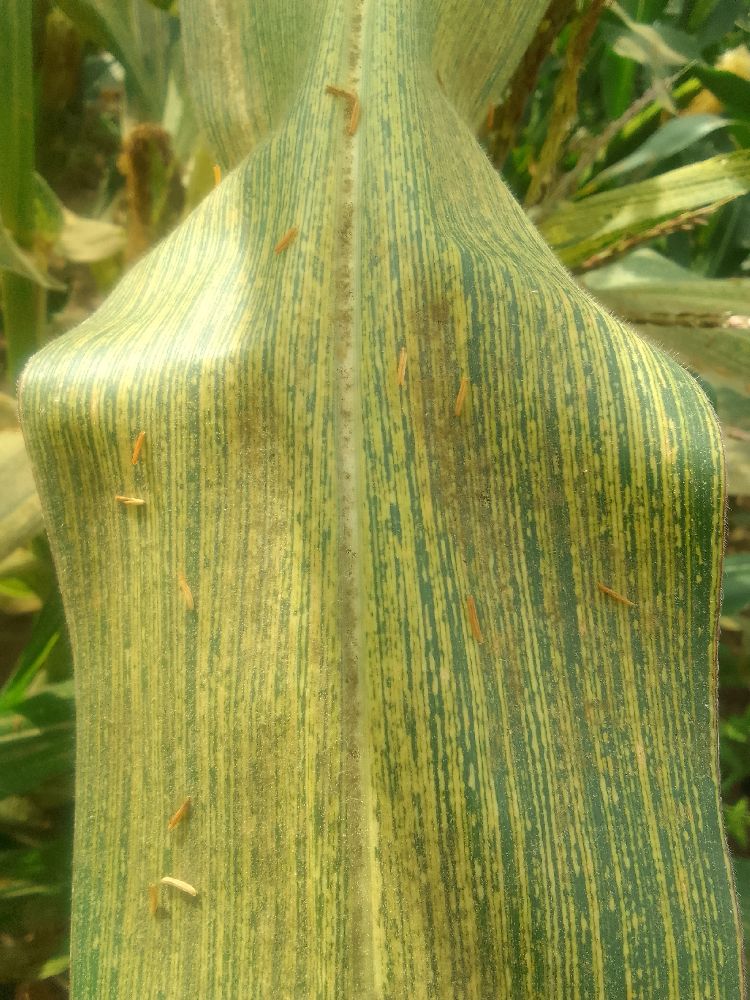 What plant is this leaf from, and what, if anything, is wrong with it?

maize, maize streak virus
